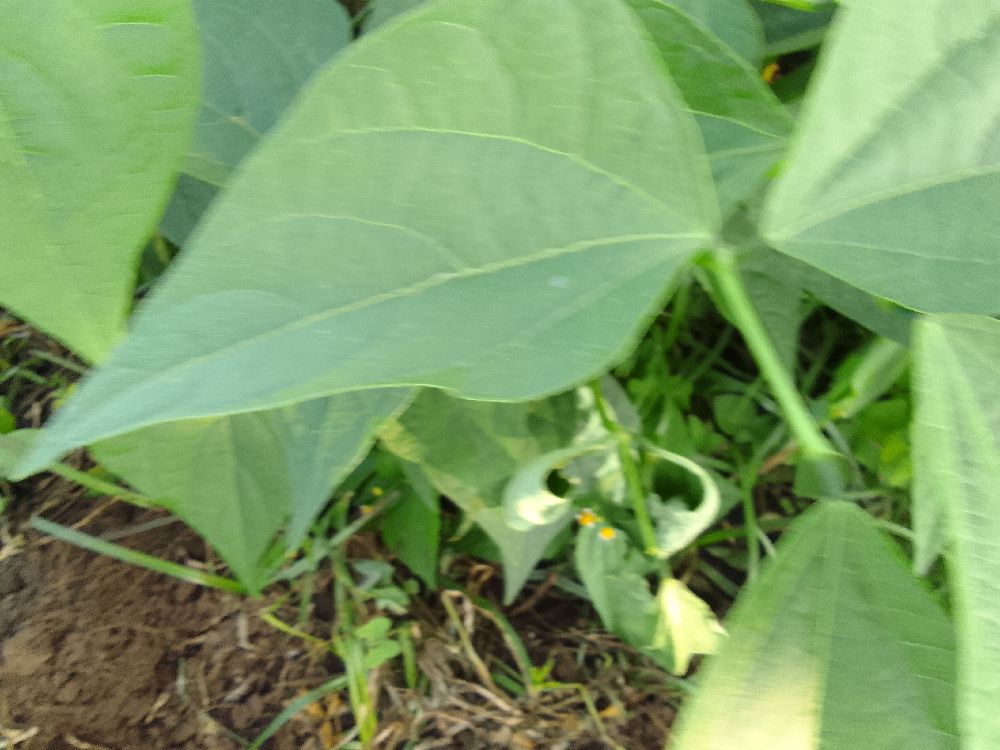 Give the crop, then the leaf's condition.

common bean, healthy
